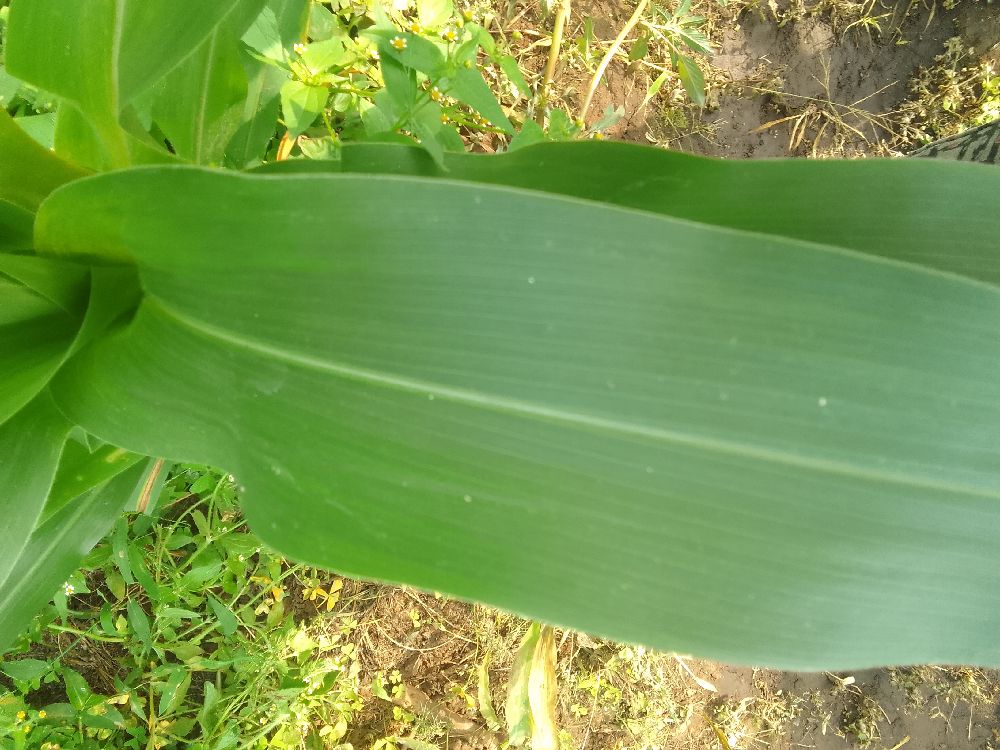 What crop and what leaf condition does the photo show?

maize, healthy
